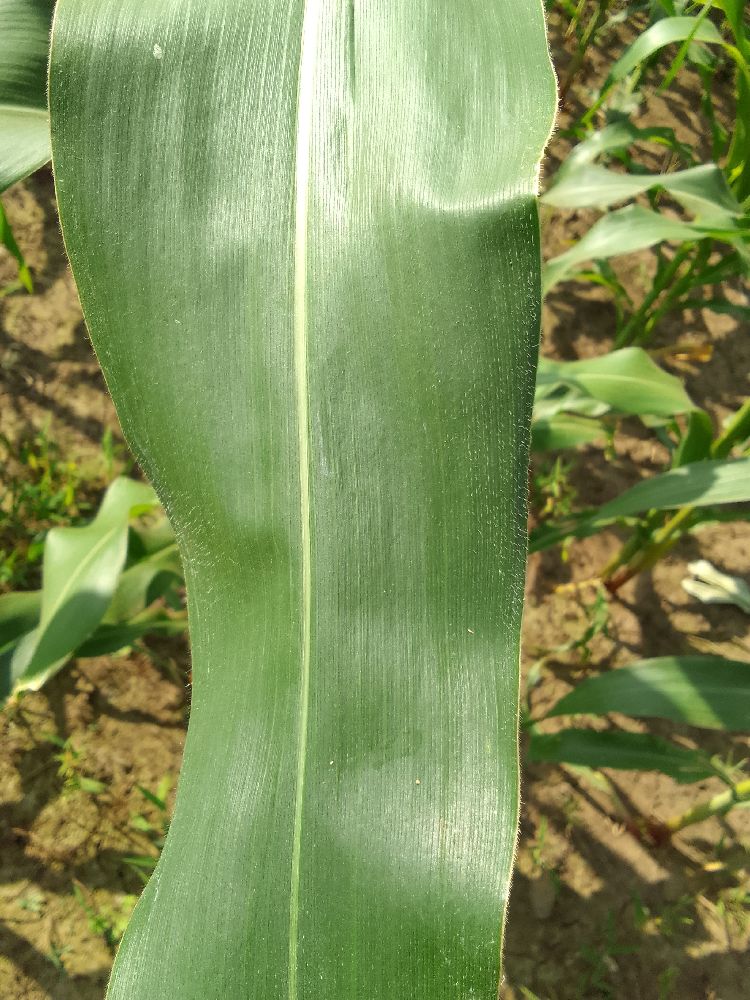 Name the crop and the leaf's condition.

maize, healthy
